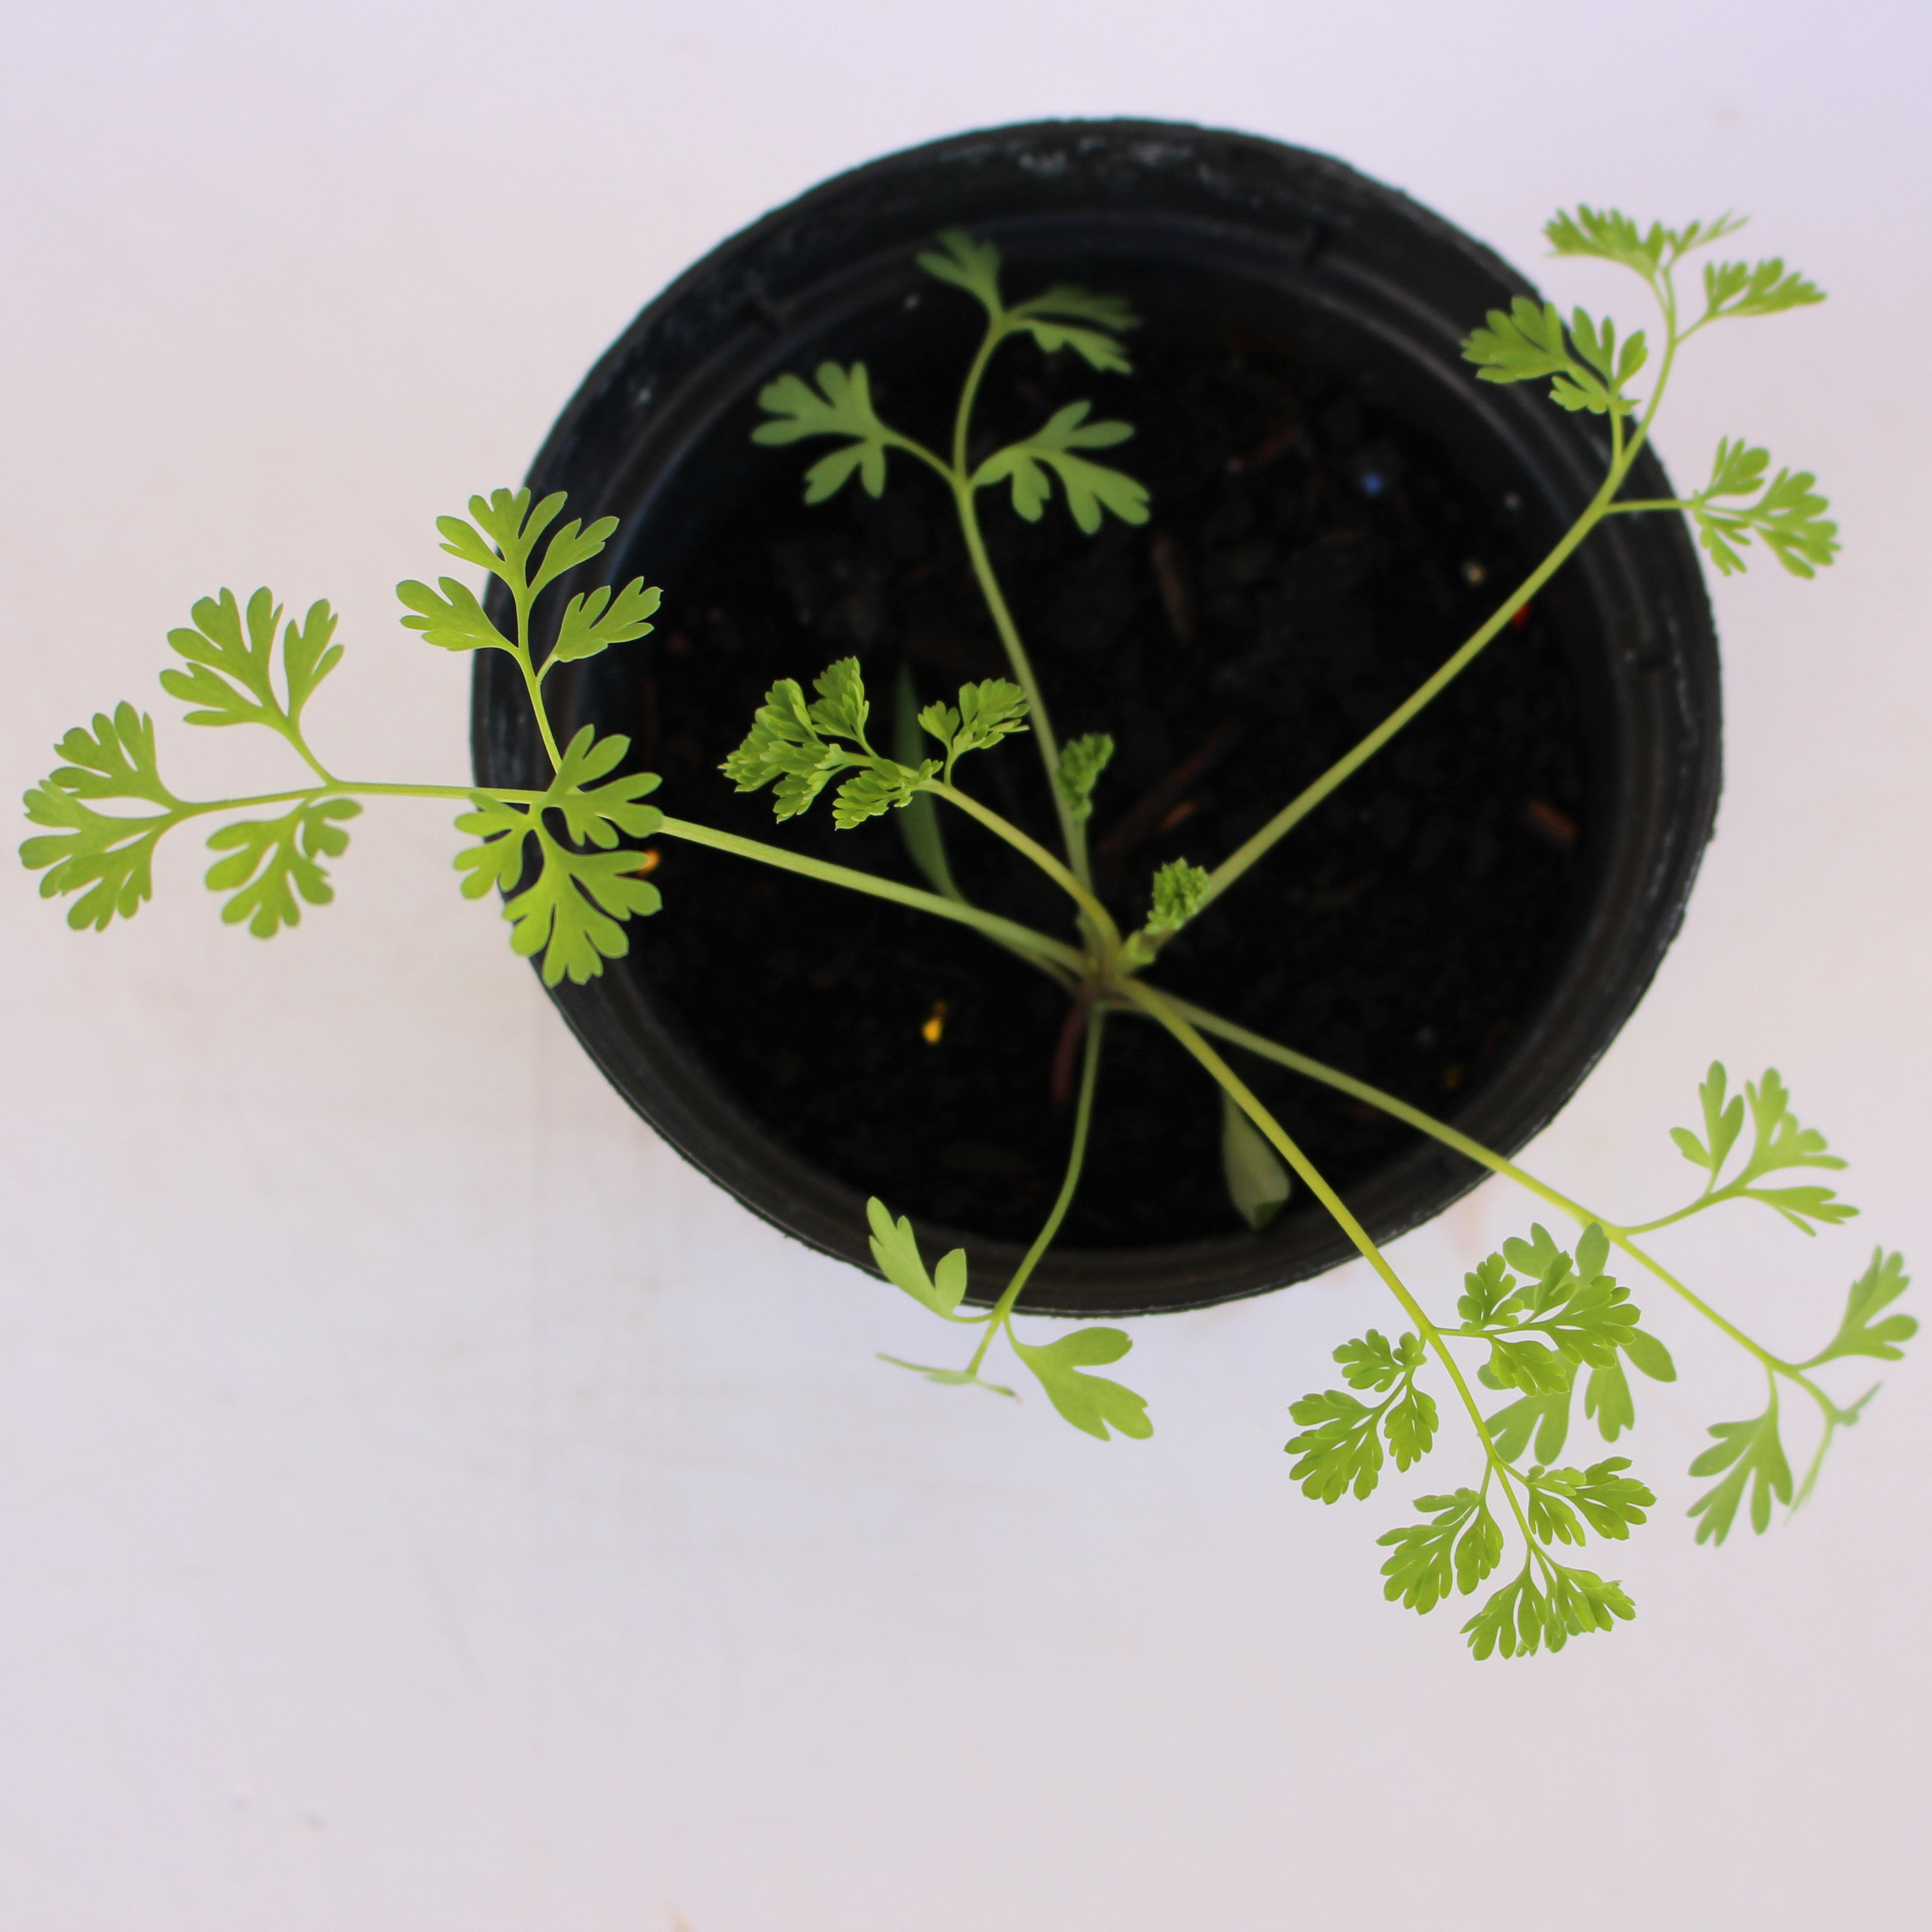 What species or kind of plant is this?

Fumaria officinalis
